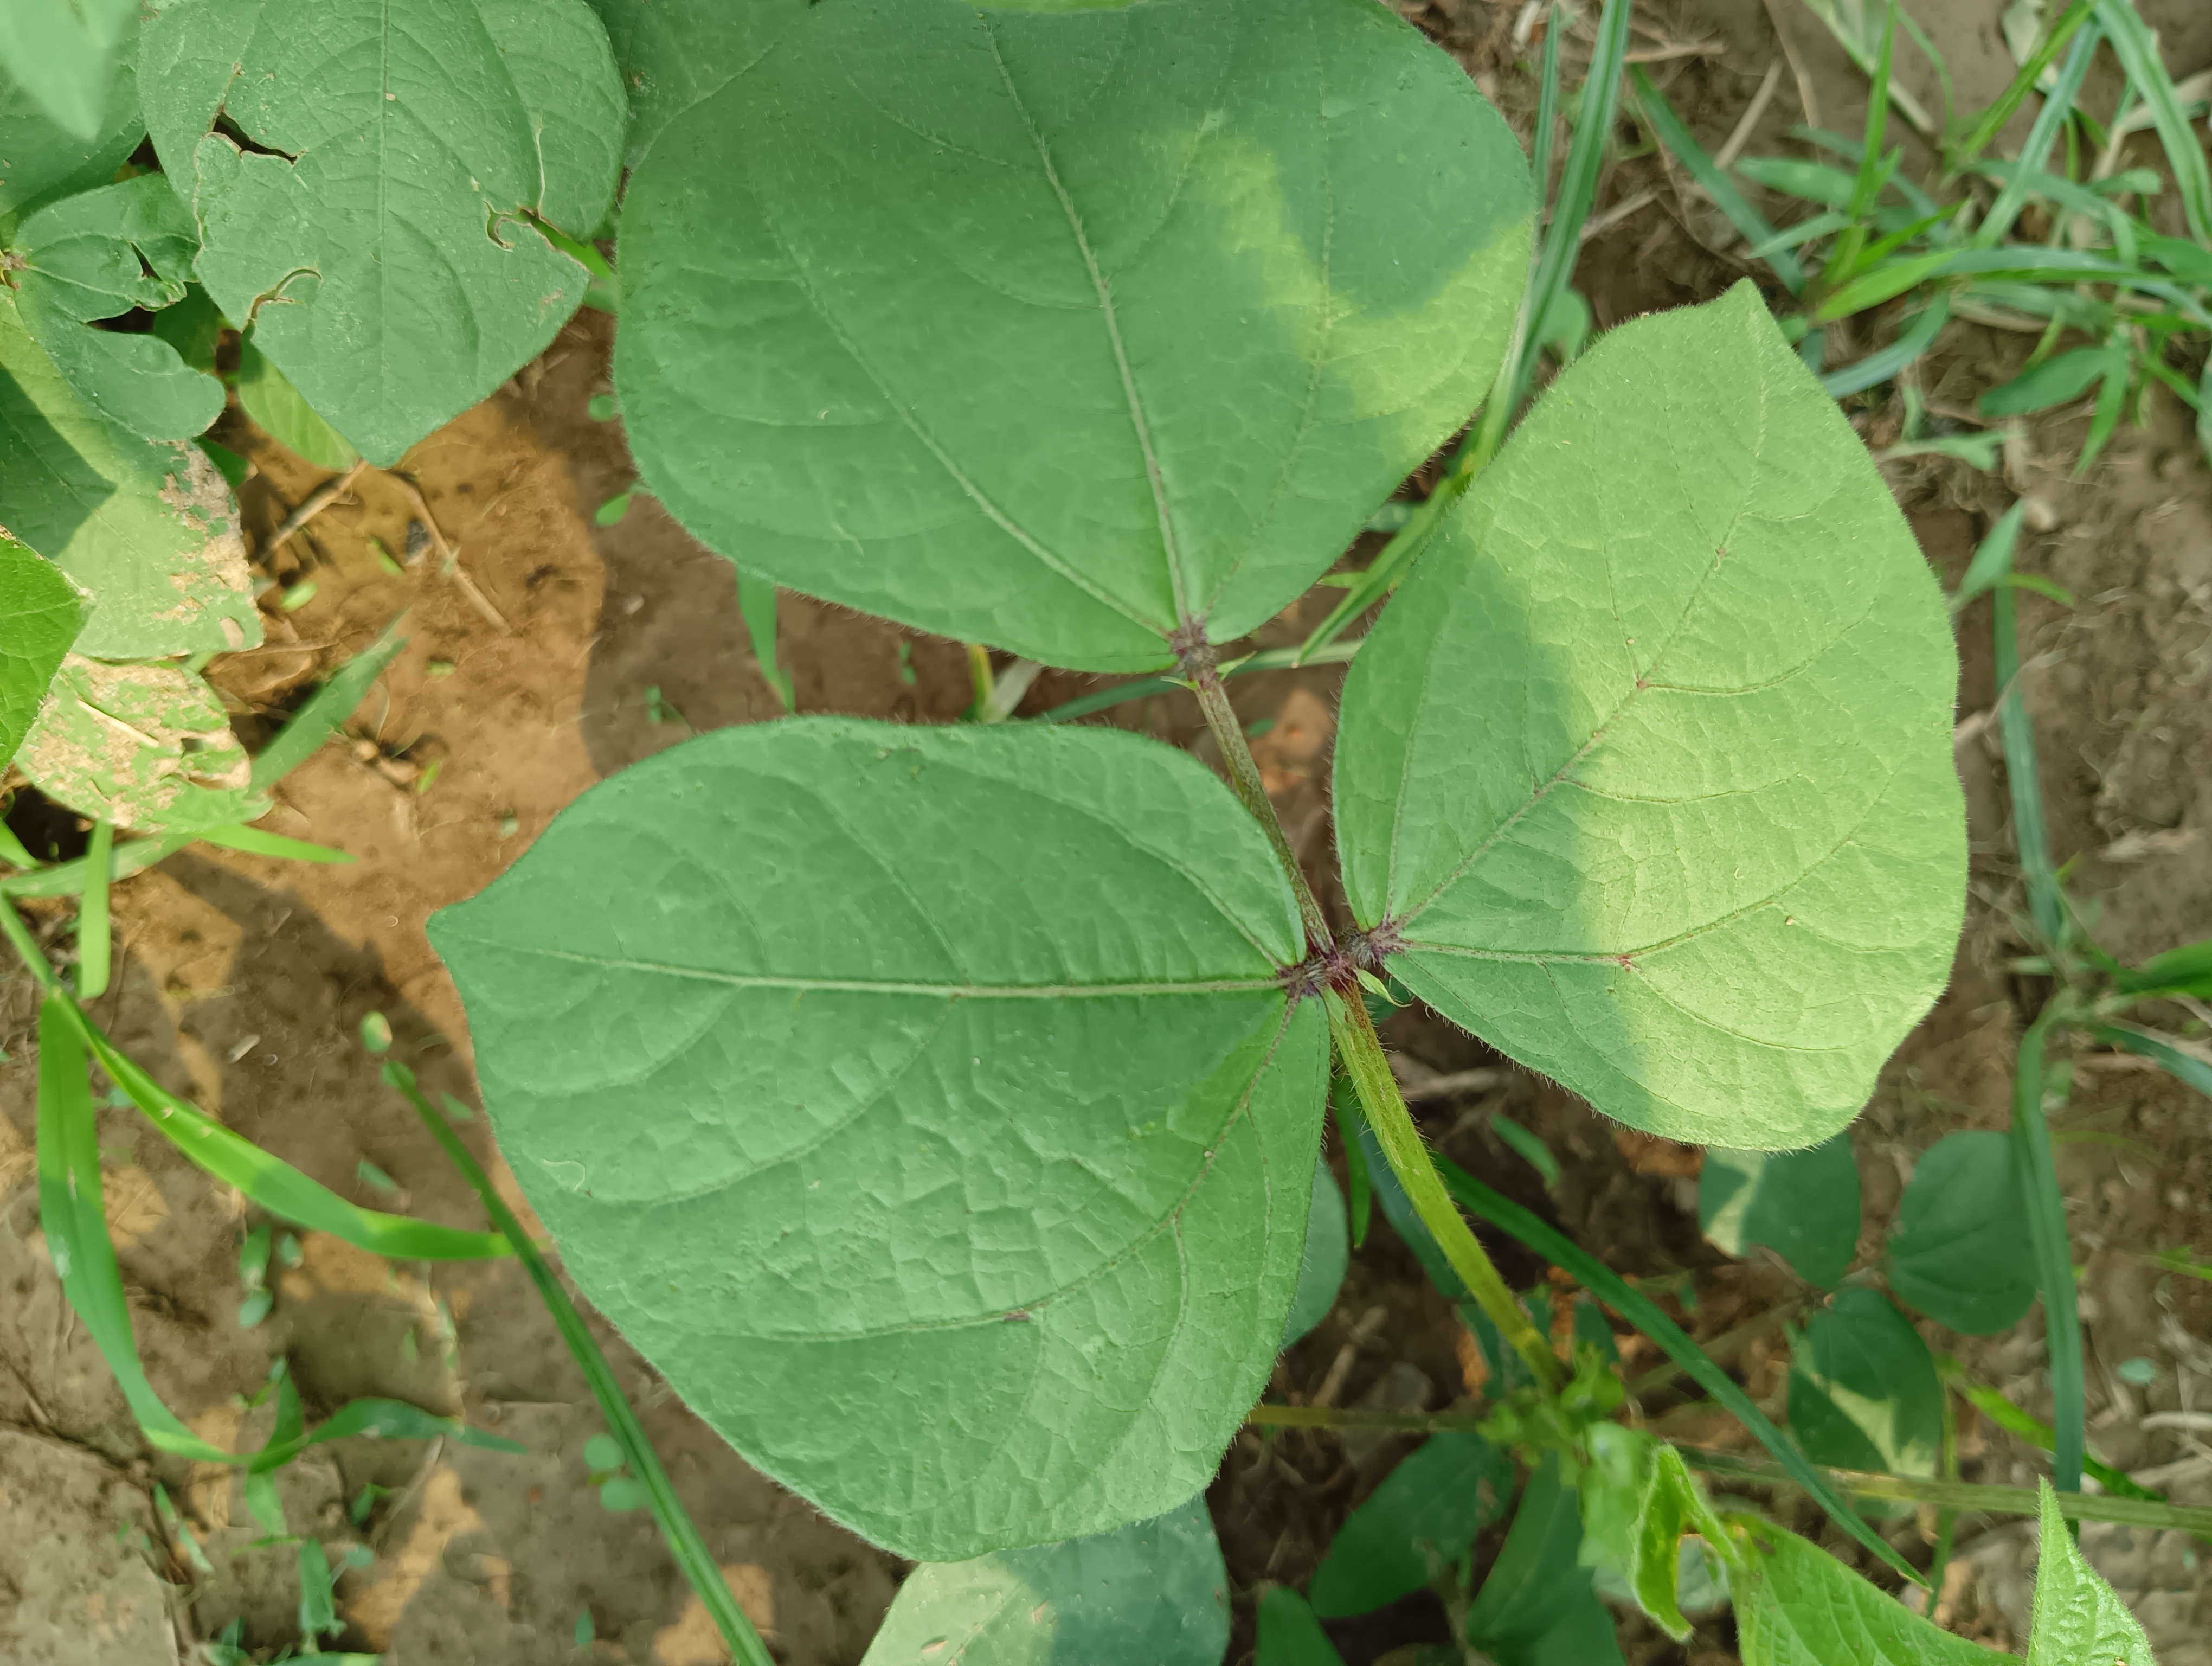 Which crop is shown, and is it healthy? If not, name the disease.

mungbean, healthy
